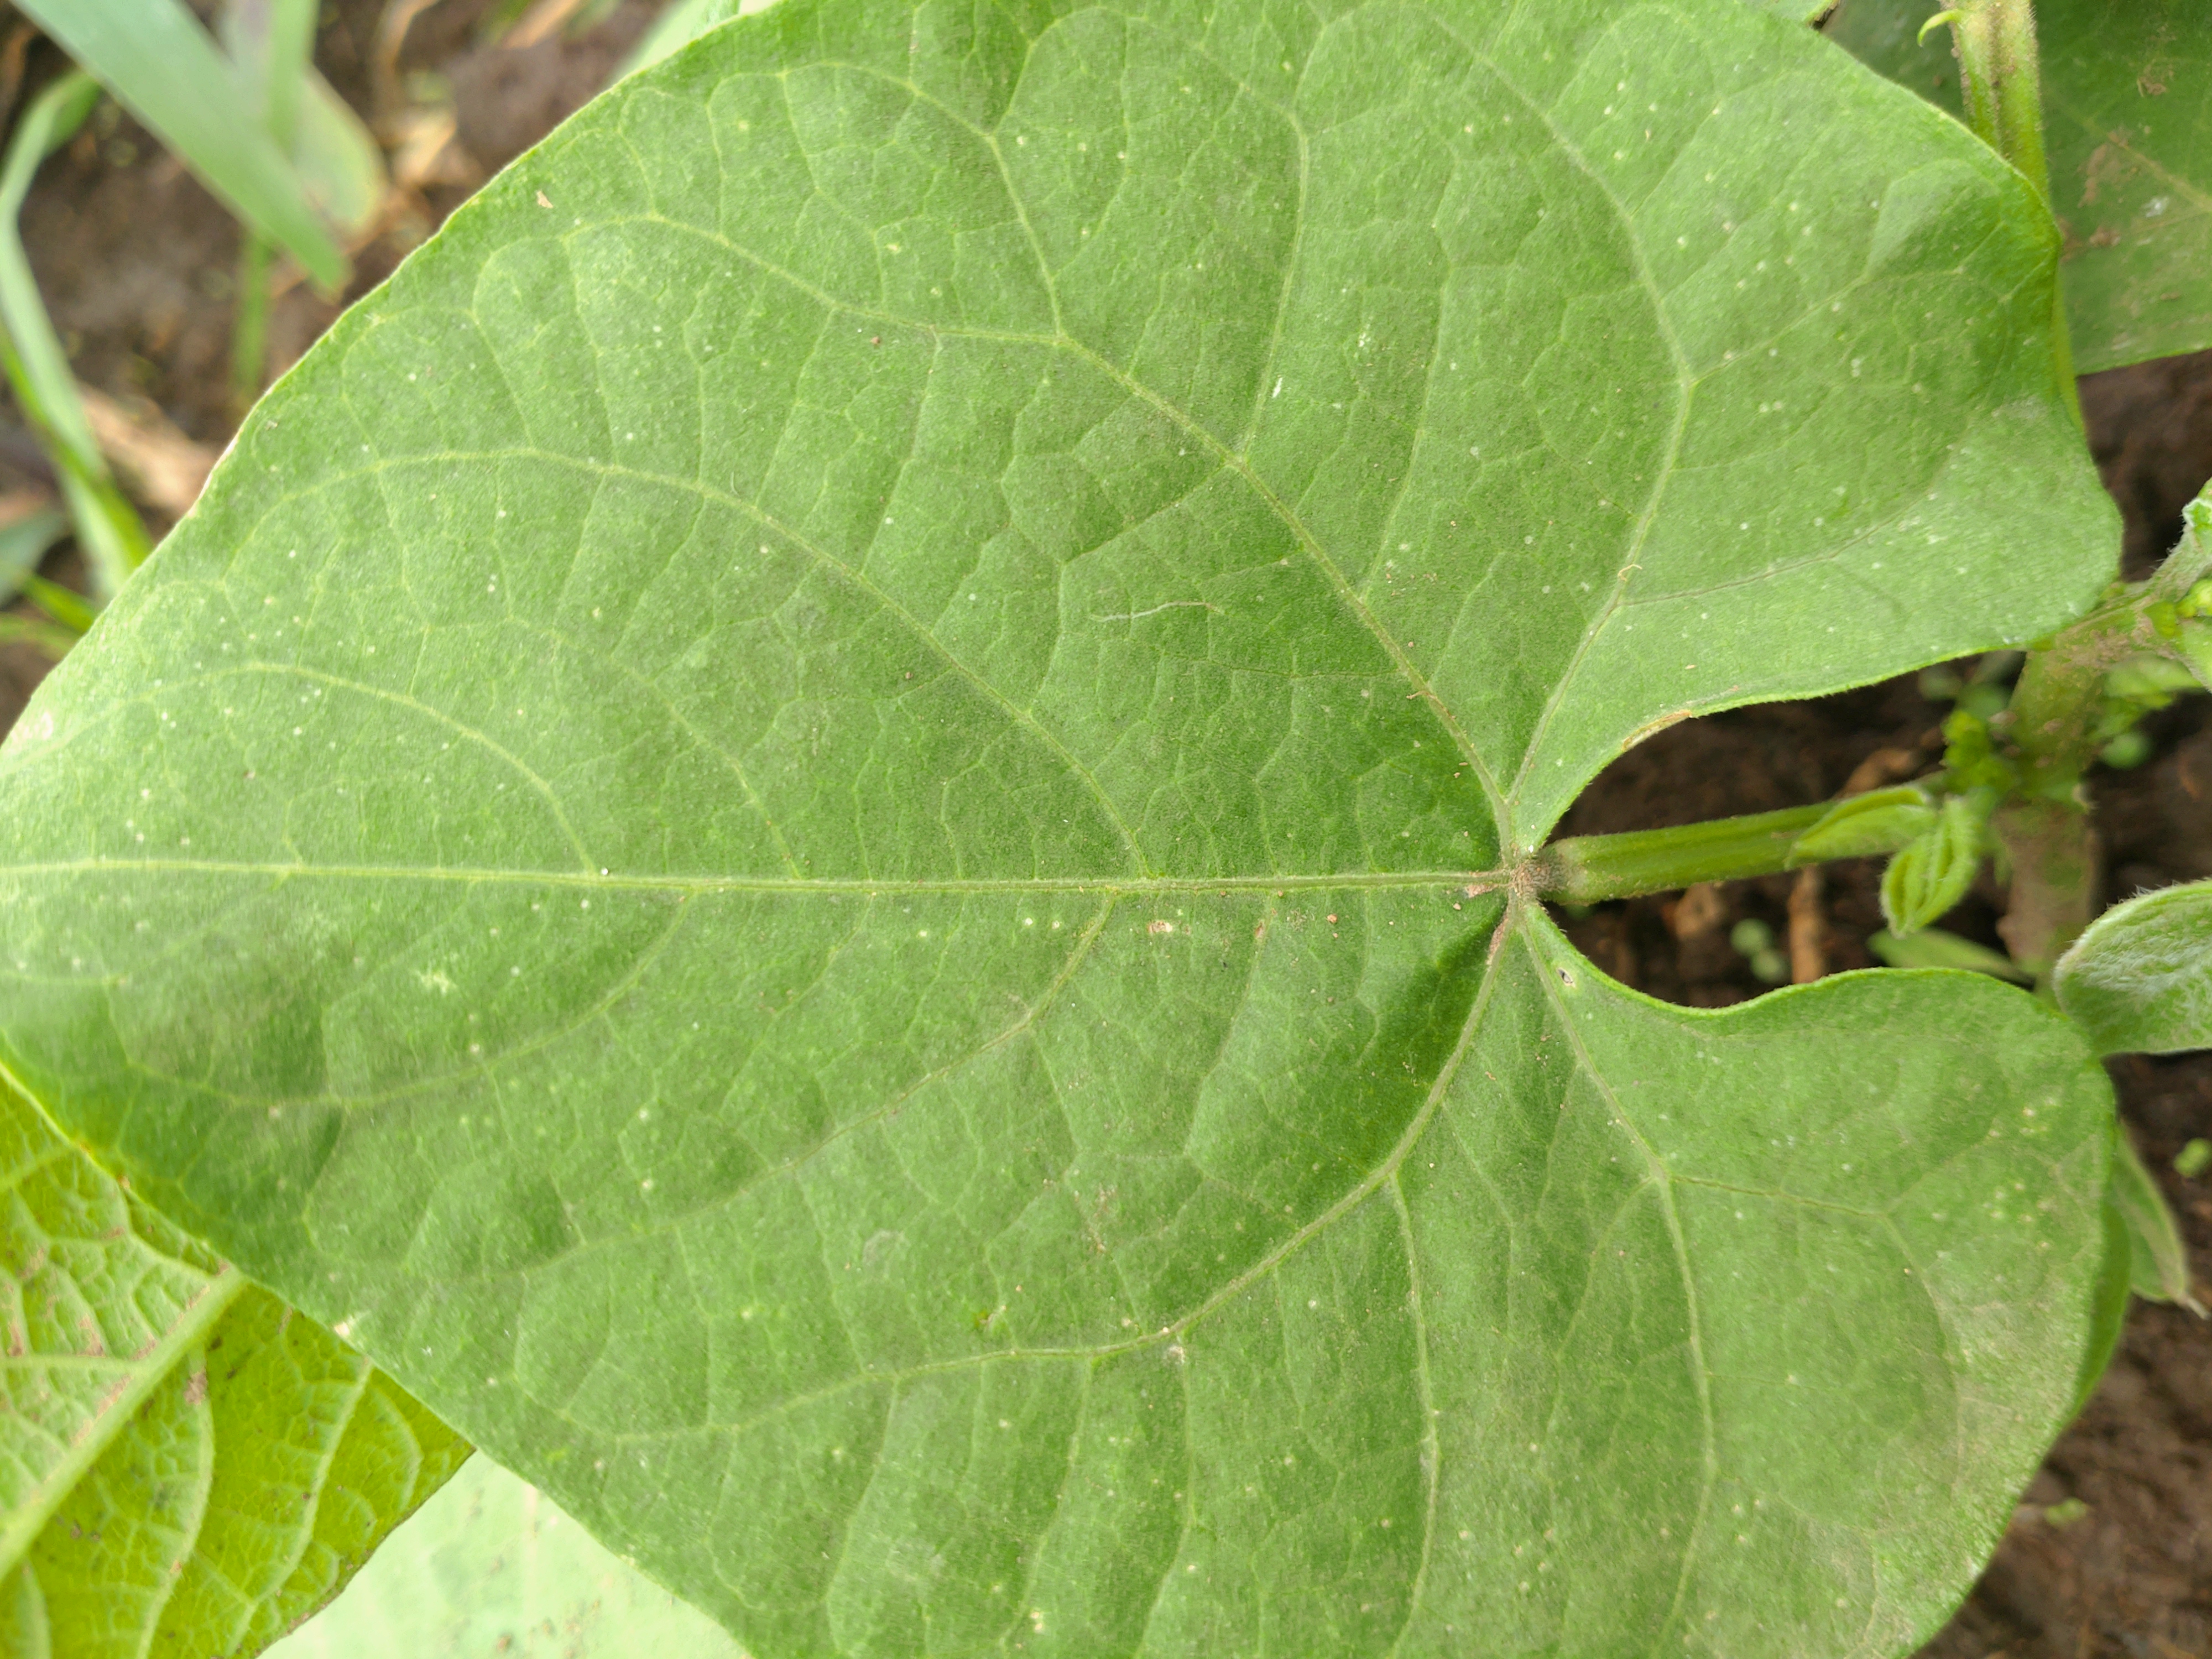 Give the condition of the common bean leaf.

healthy
